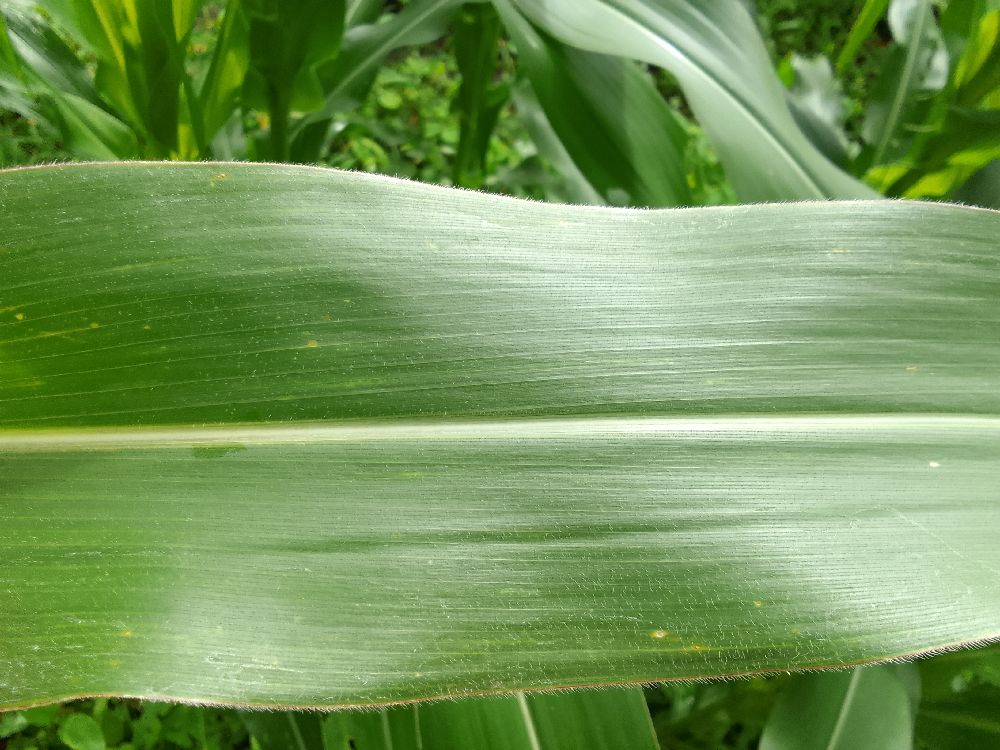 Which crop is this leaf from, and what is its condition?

maize, healthy
